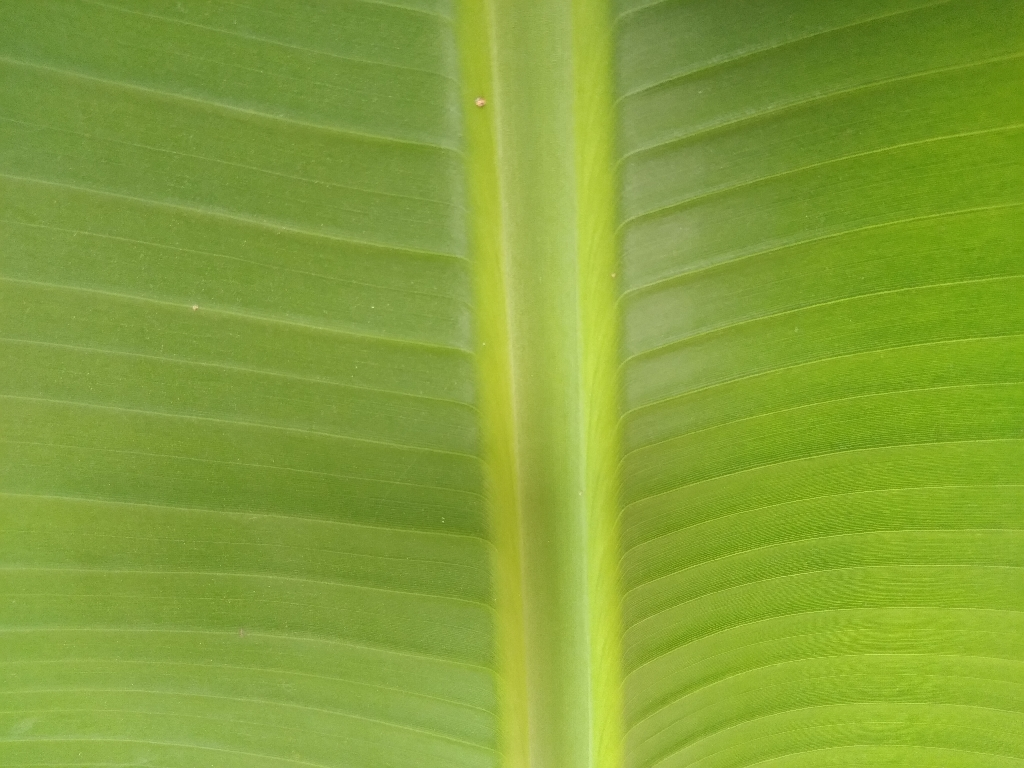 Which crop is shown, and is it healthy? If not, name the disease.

banana, healthy
